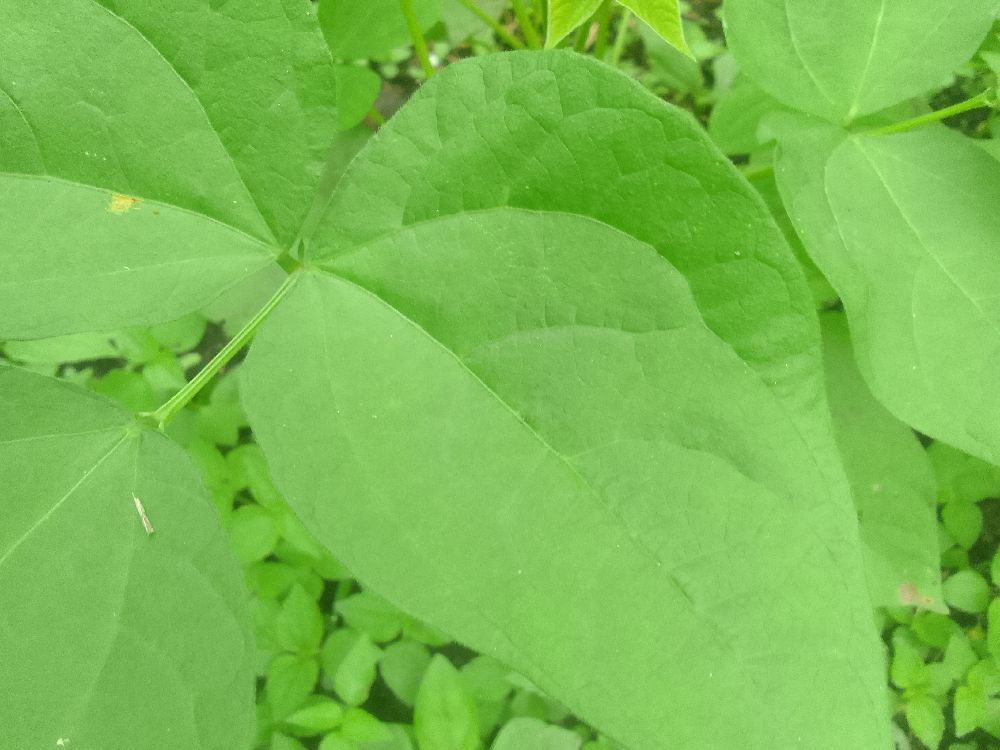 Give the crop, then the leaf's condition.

common bean, healthy
